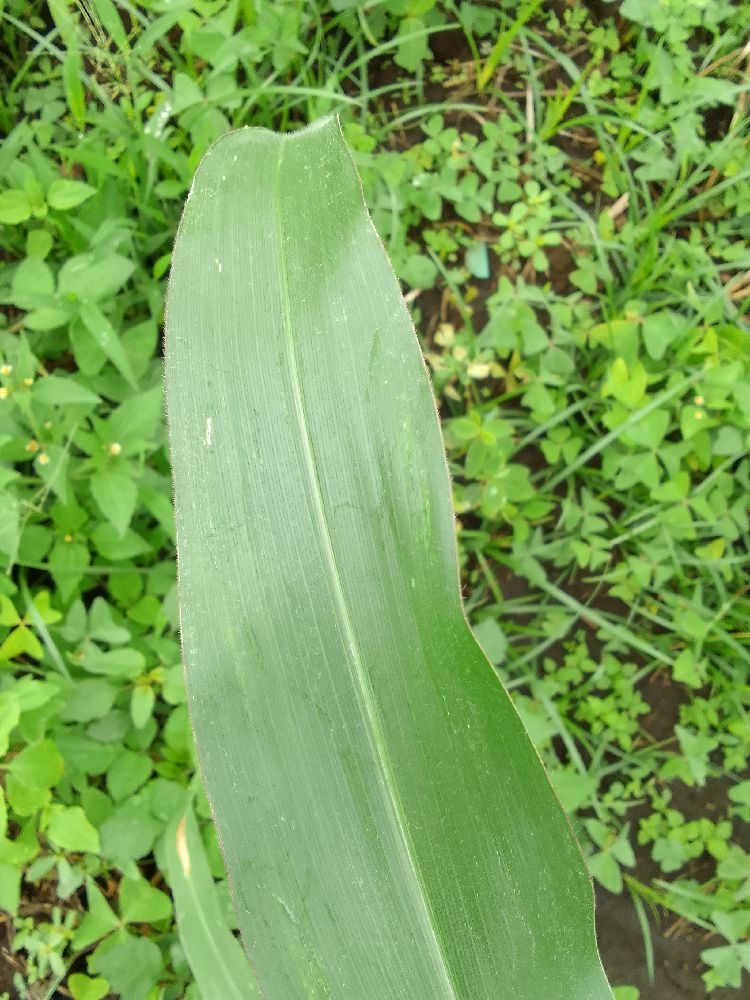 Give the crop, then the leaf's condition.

maize, healthy
